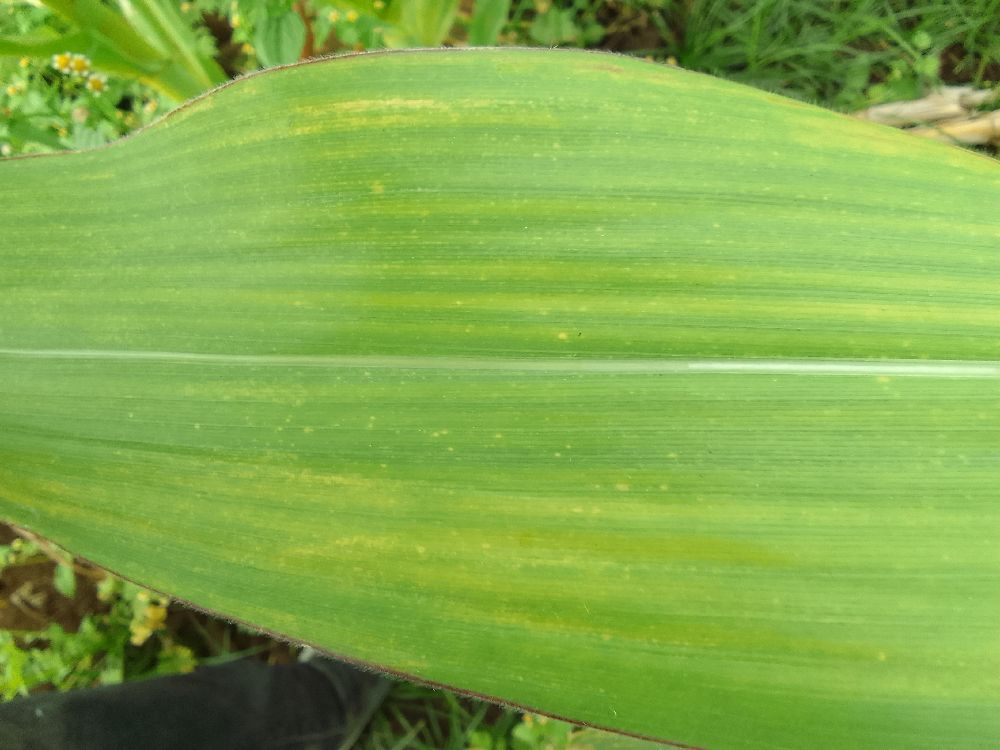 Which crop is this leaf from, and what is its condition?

maize, maize lethal necrosis
